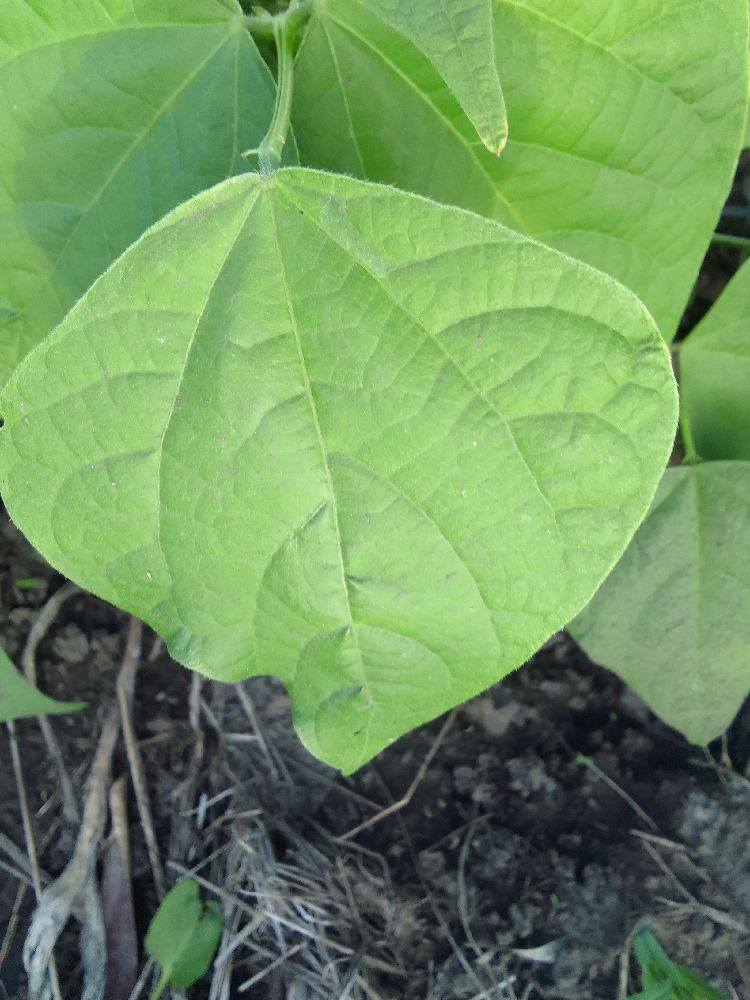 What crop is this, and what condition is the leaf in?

common bean, healthy
